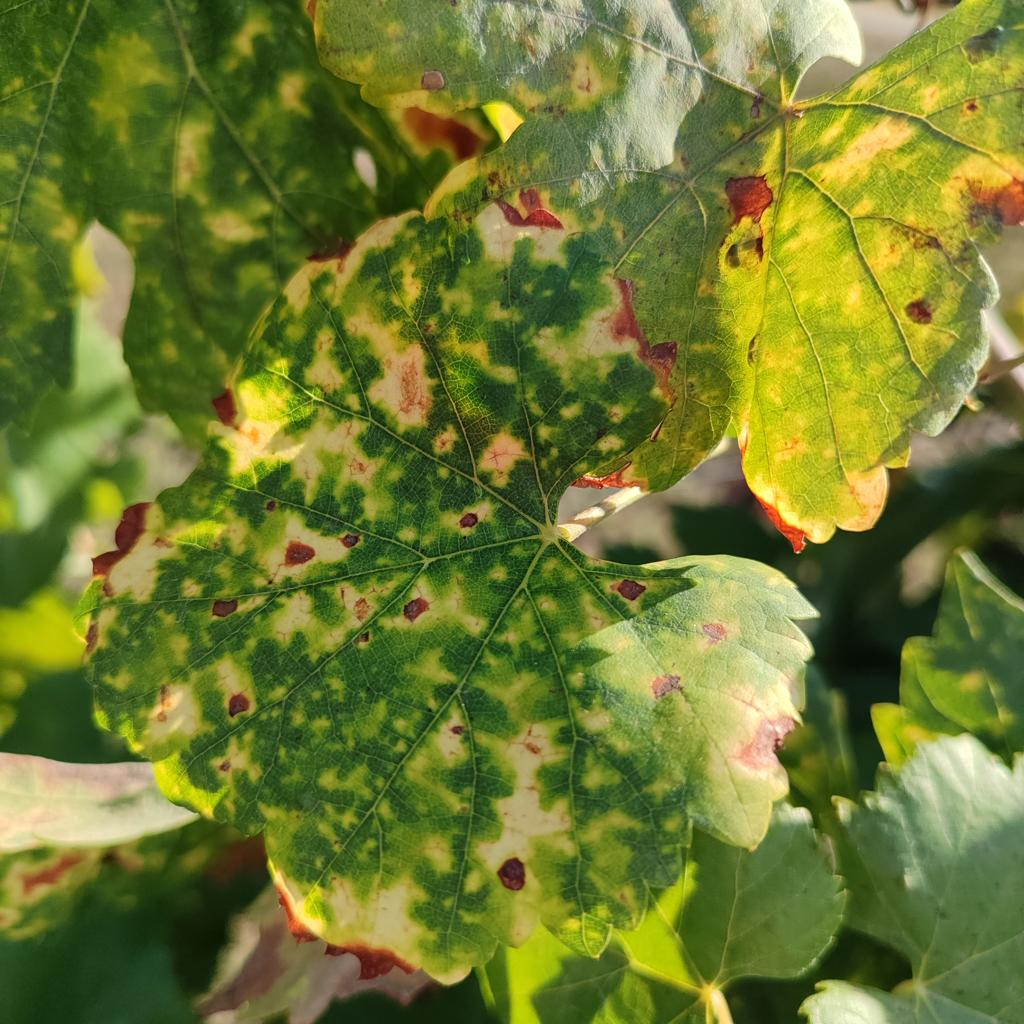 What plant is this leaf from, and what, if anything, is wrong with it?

grapevine, esca complex
